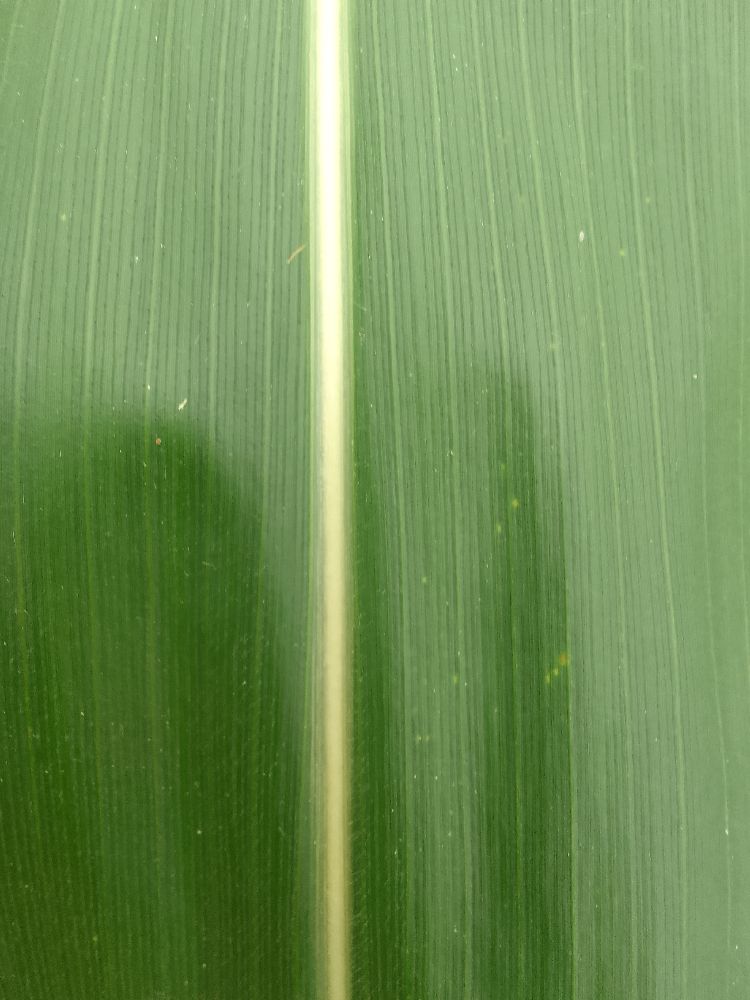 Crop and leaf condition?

maize, healthy
